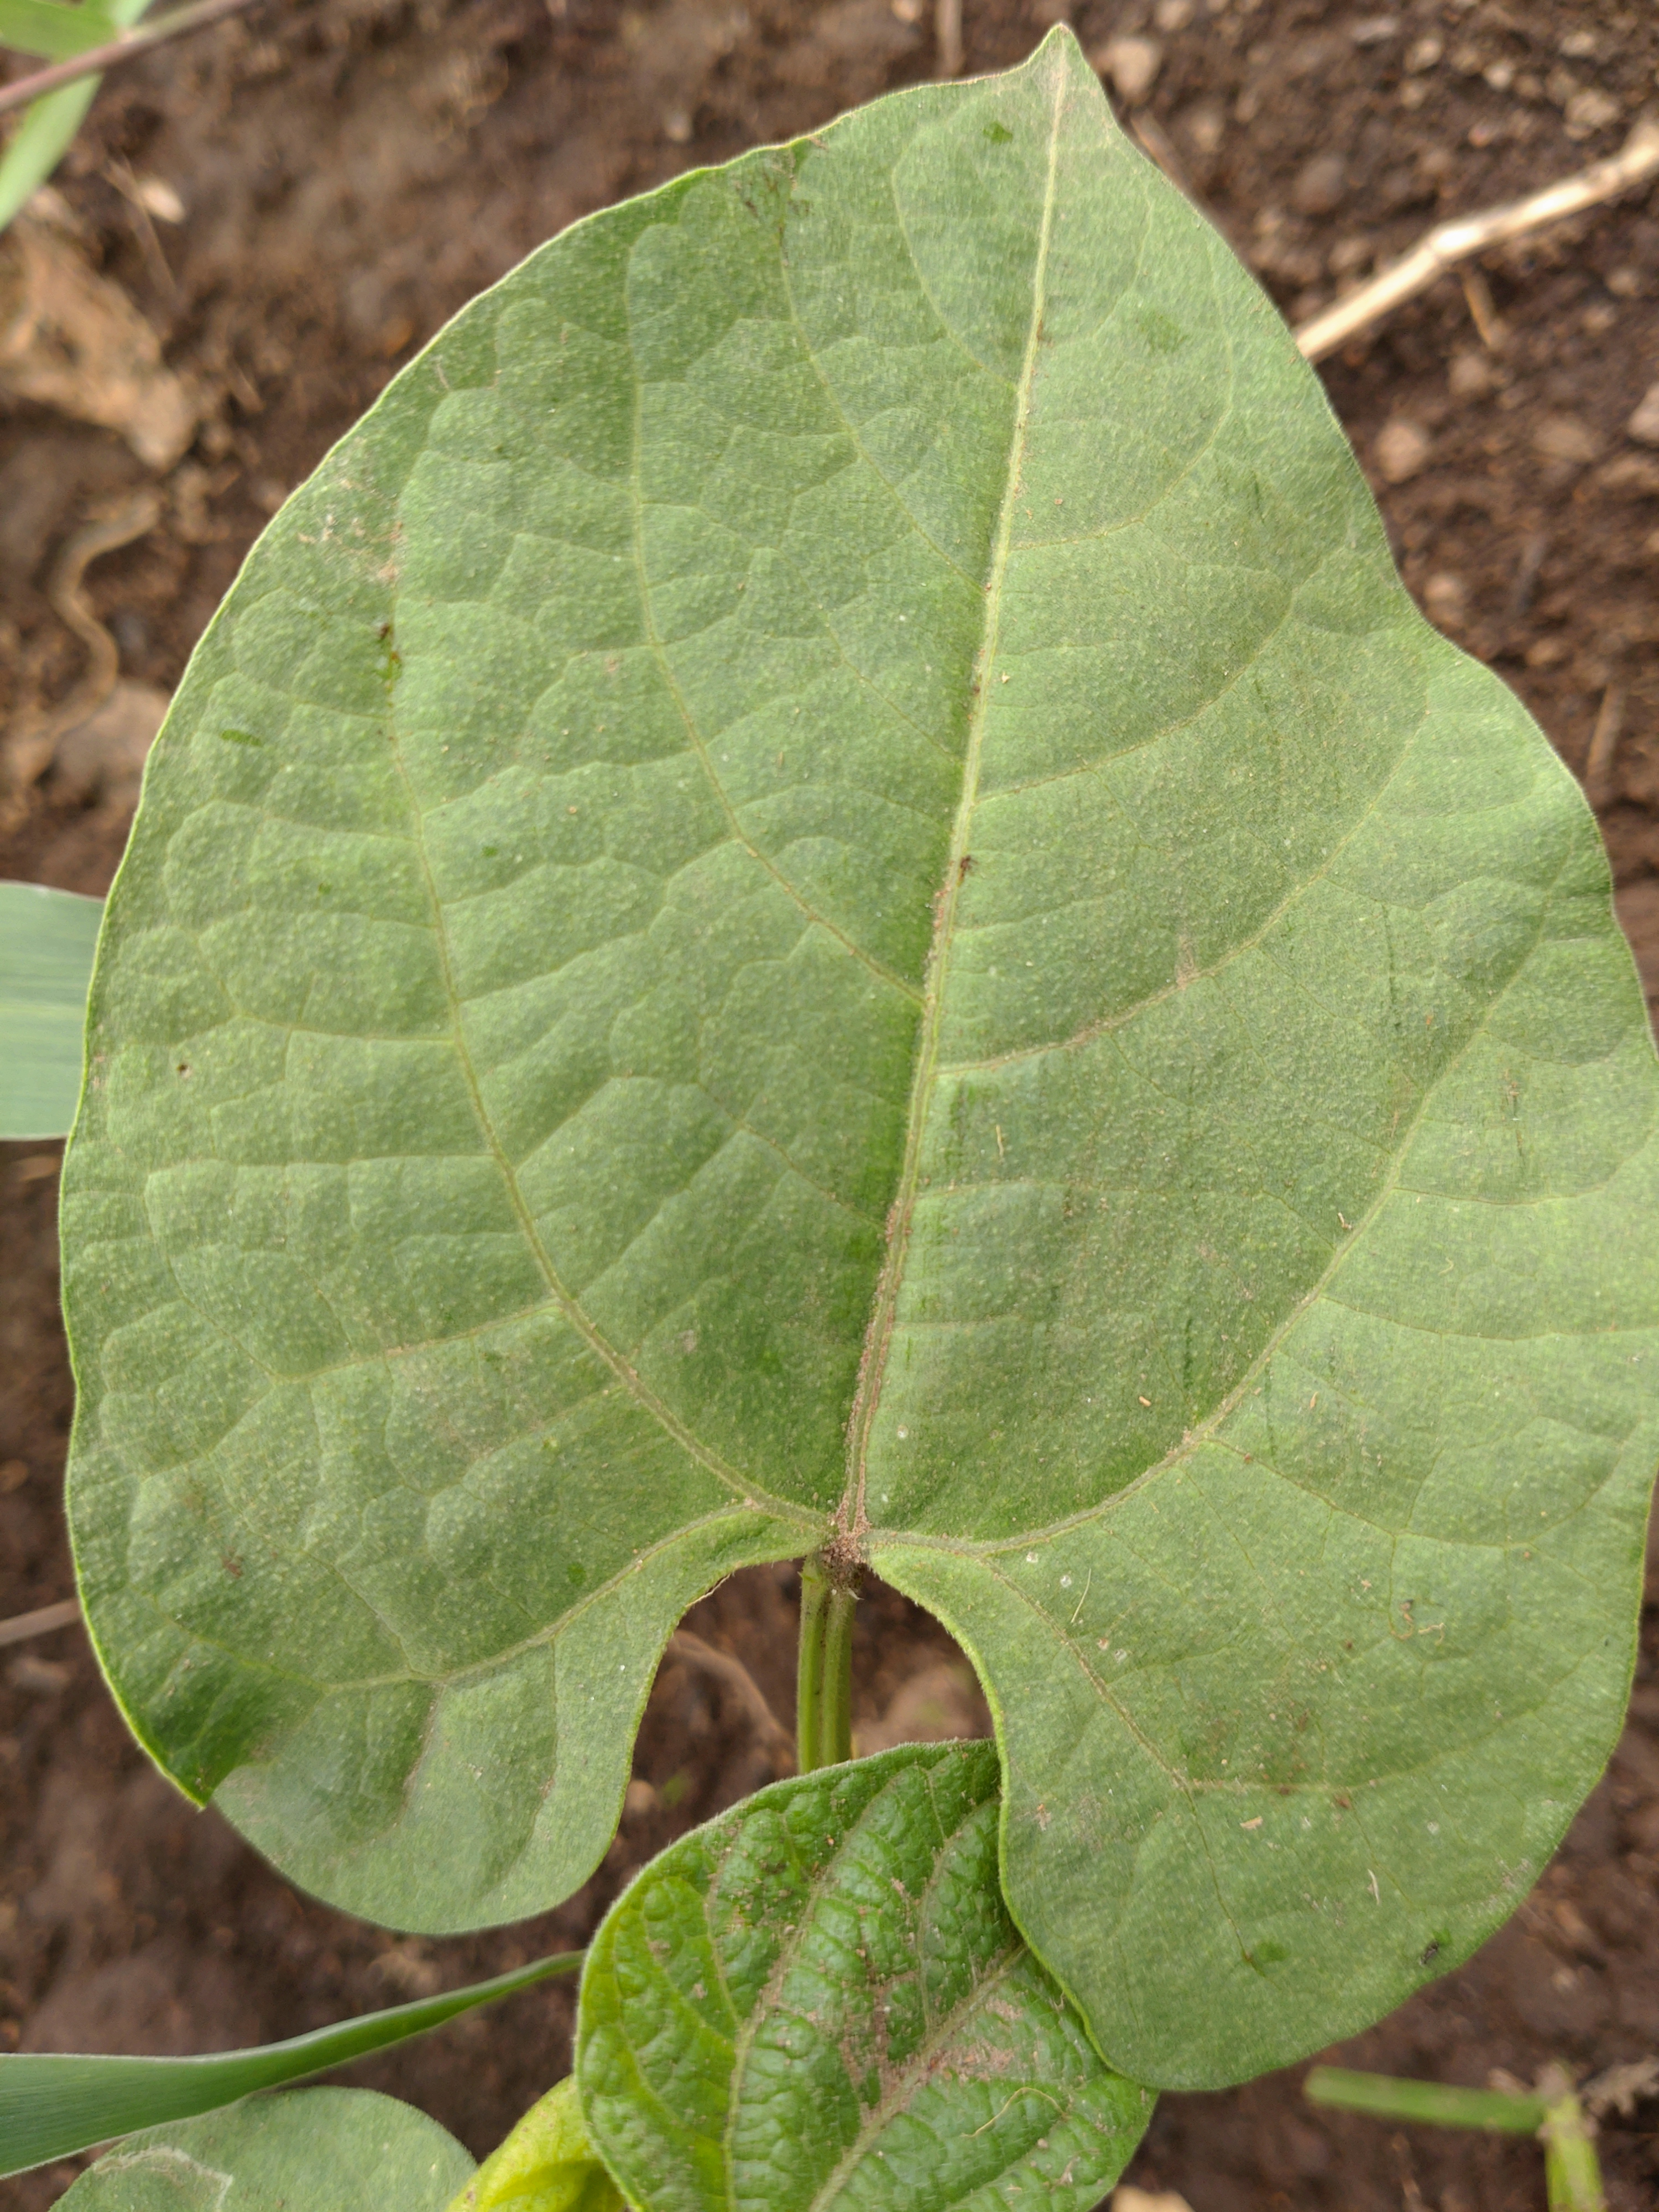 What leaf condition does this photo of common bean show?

healthy
